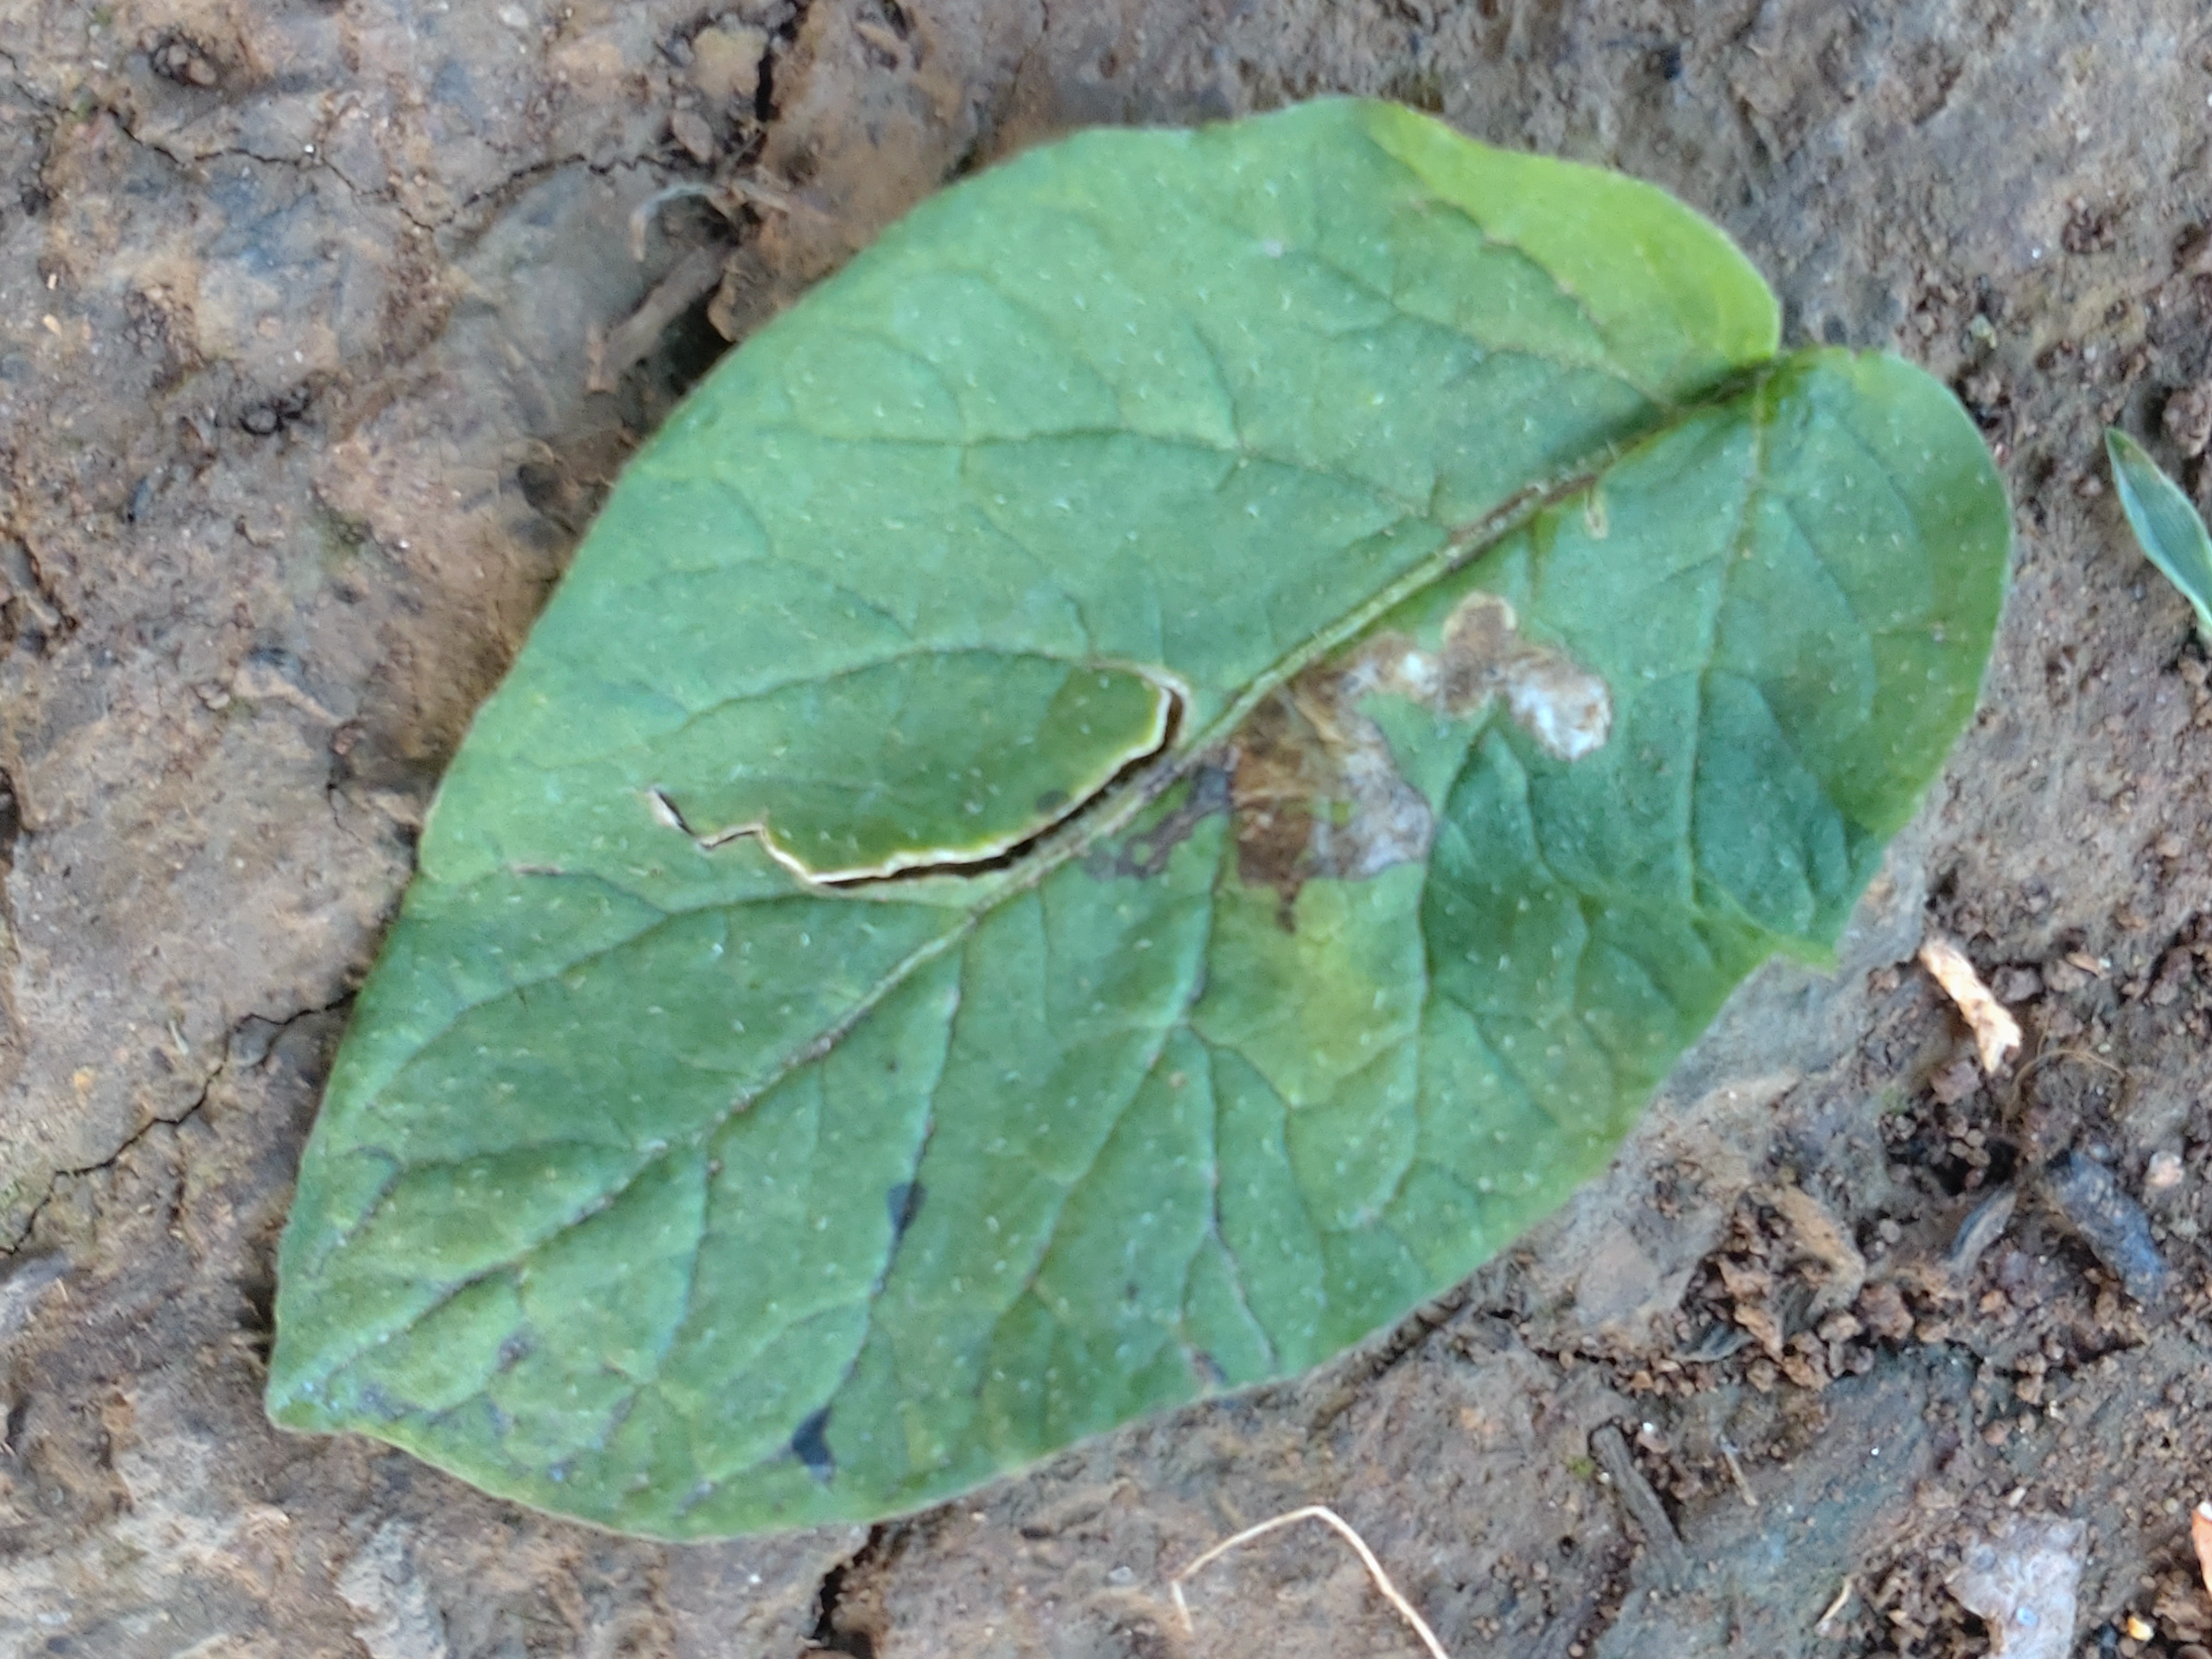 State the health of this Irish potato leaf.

early blight
